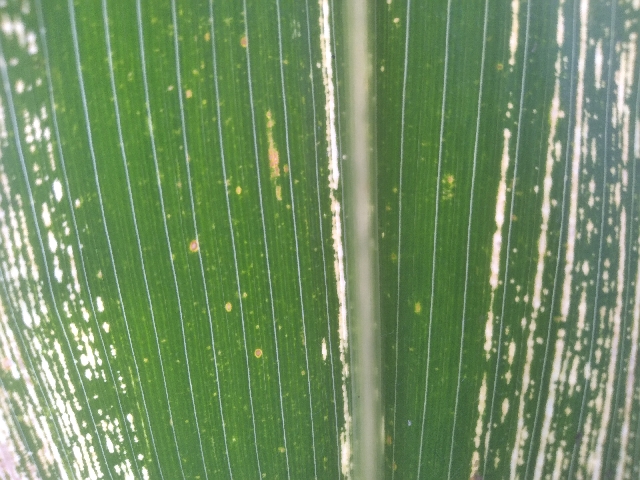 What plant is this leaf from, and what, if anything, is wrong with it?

maize, maize streak virus
